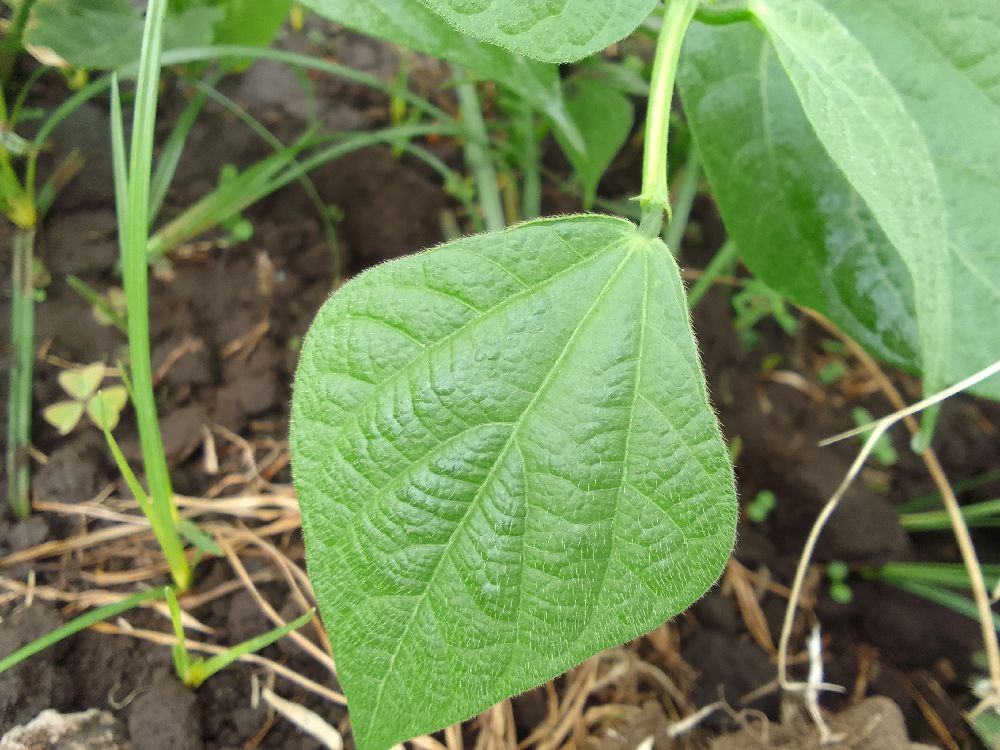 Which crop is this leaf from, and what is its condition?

common bean, healthy
